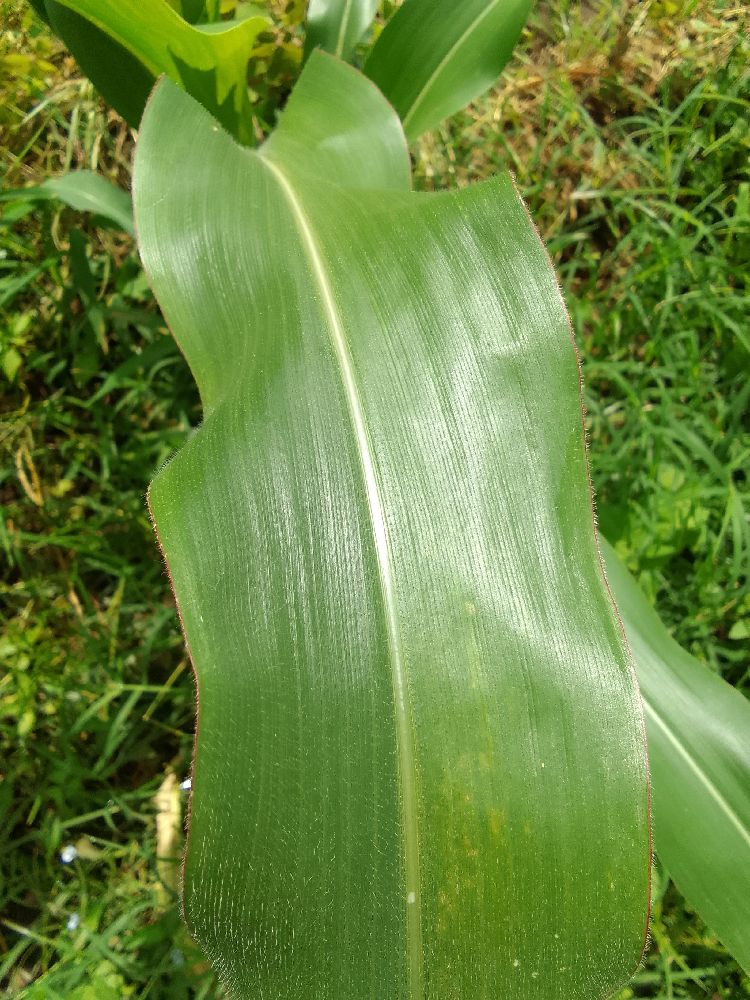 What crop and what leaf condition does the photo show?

maize, healthy
